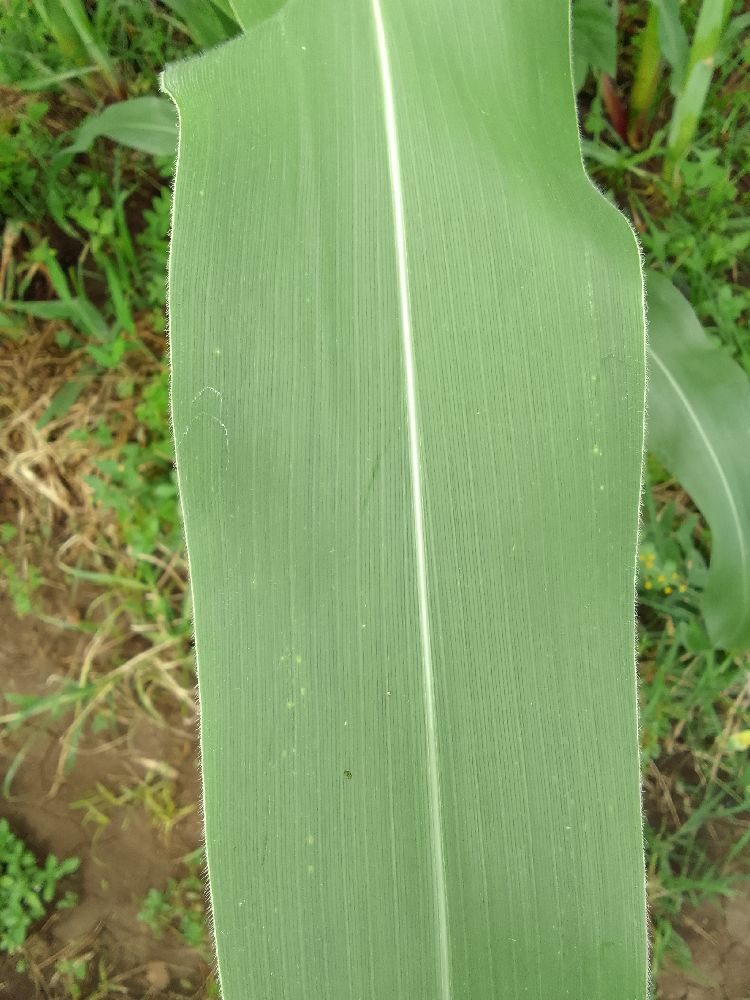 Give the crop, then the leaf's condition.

maize, healthy
